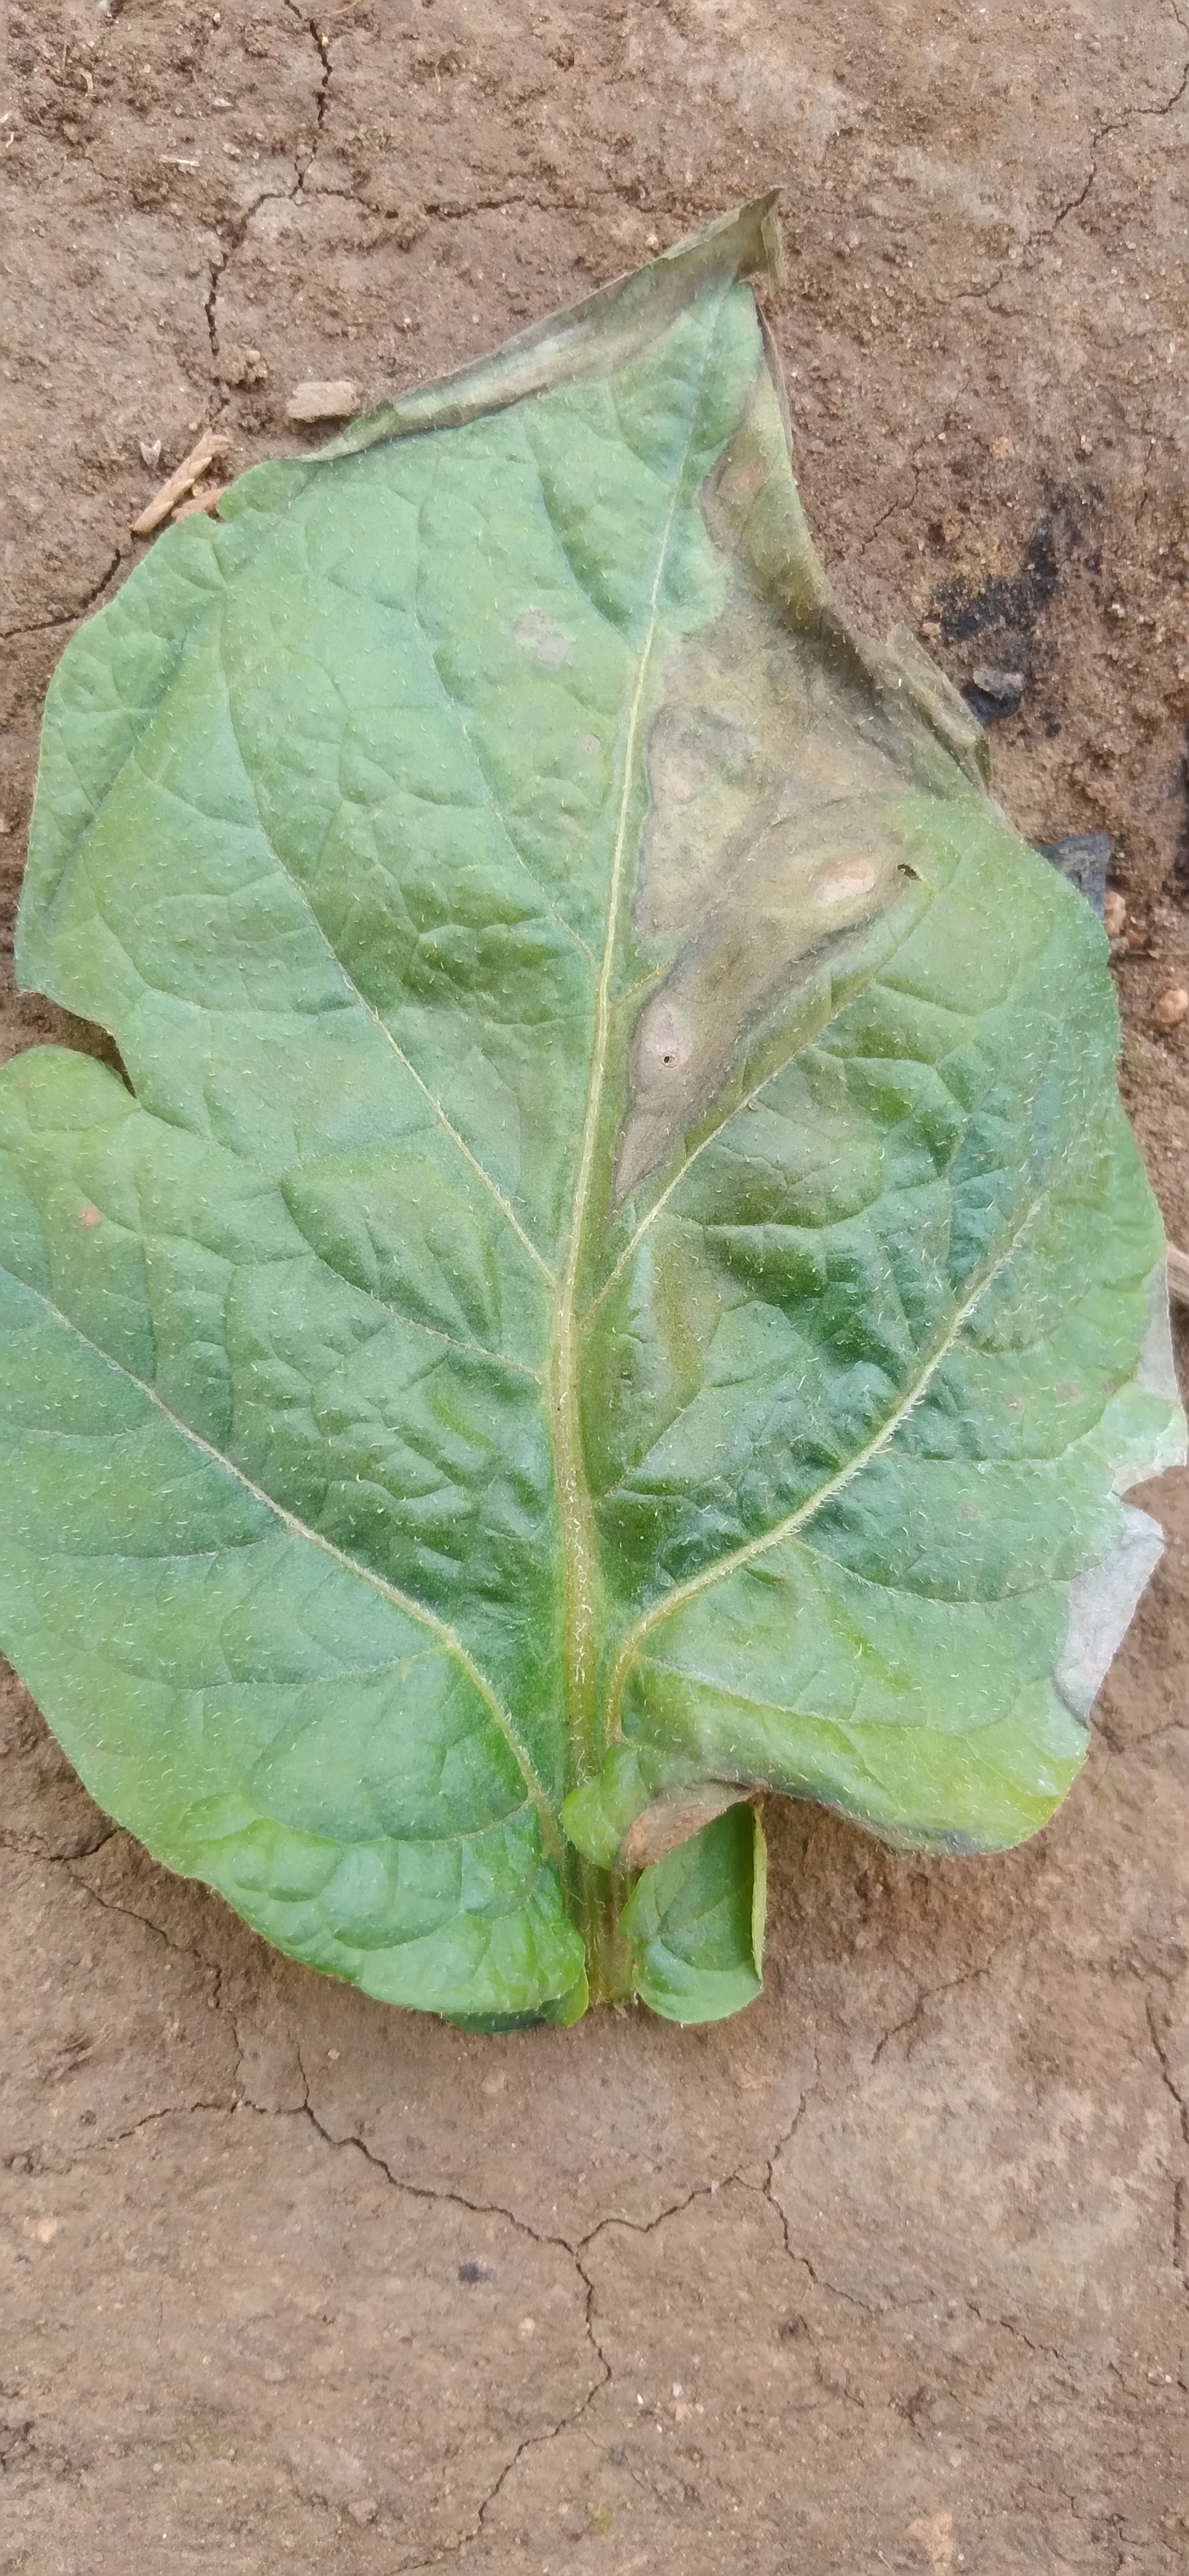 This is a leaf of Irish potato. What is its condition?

early blight
